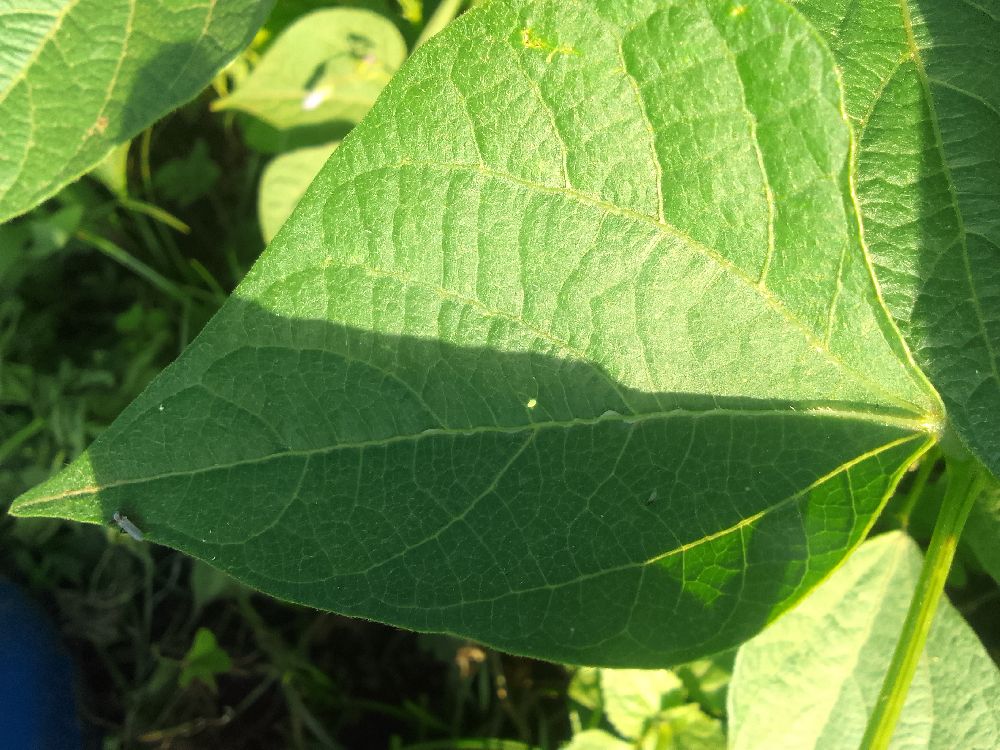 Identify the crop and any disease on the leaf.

common bean, healthy
